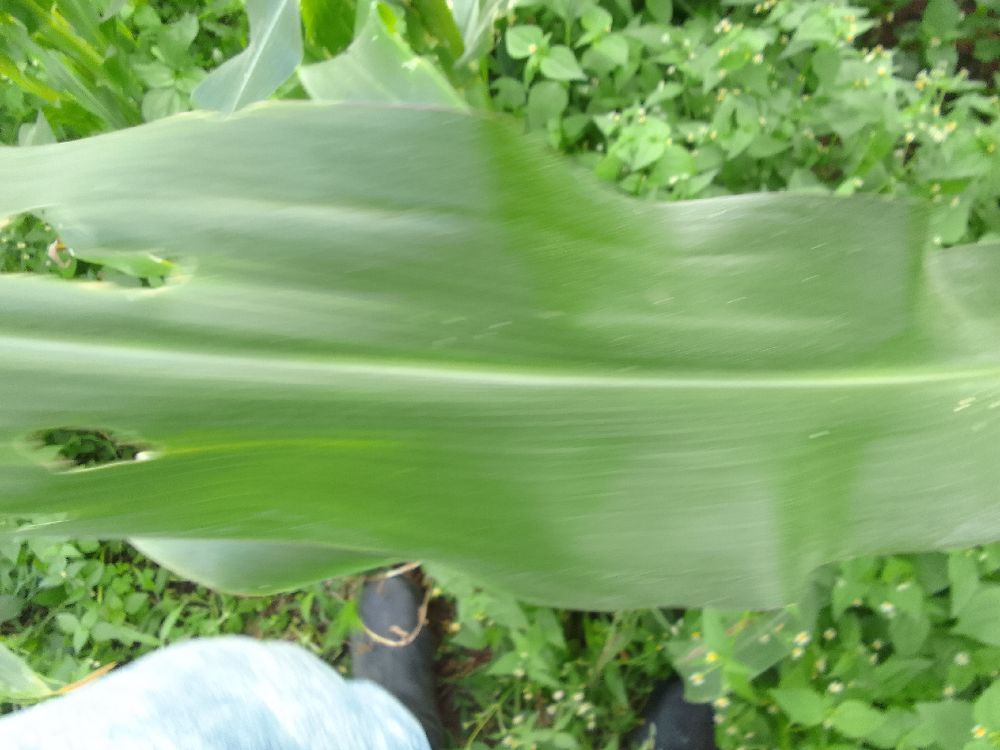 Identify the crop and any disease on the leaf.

maize, healthy
